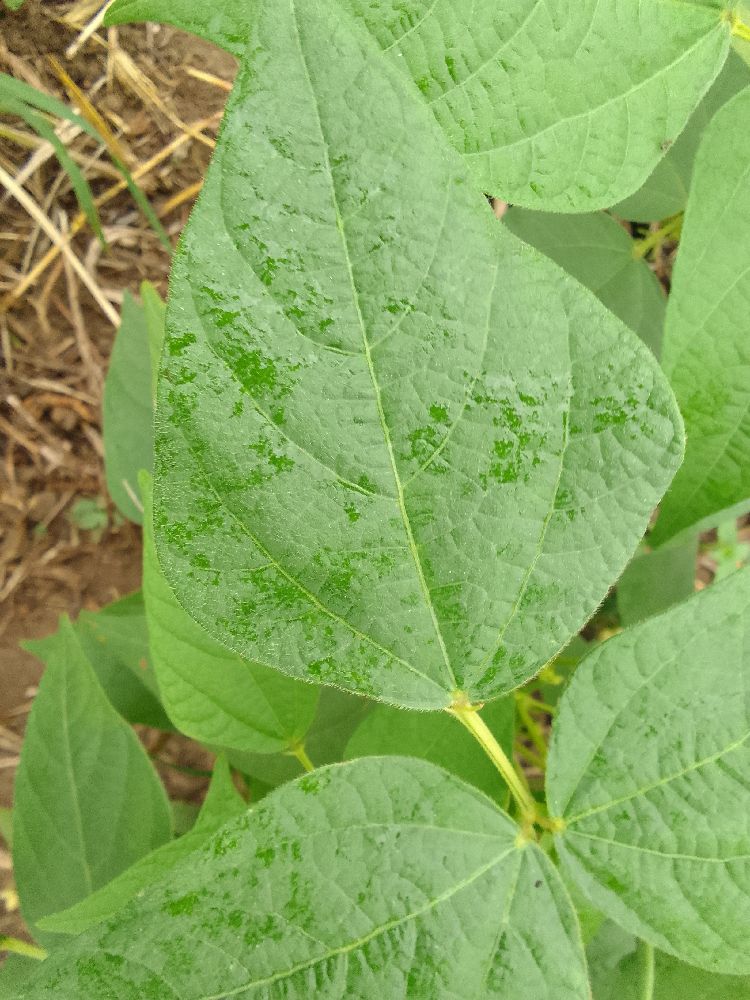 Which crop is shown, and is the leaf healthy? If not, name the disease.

common bean, healthy
